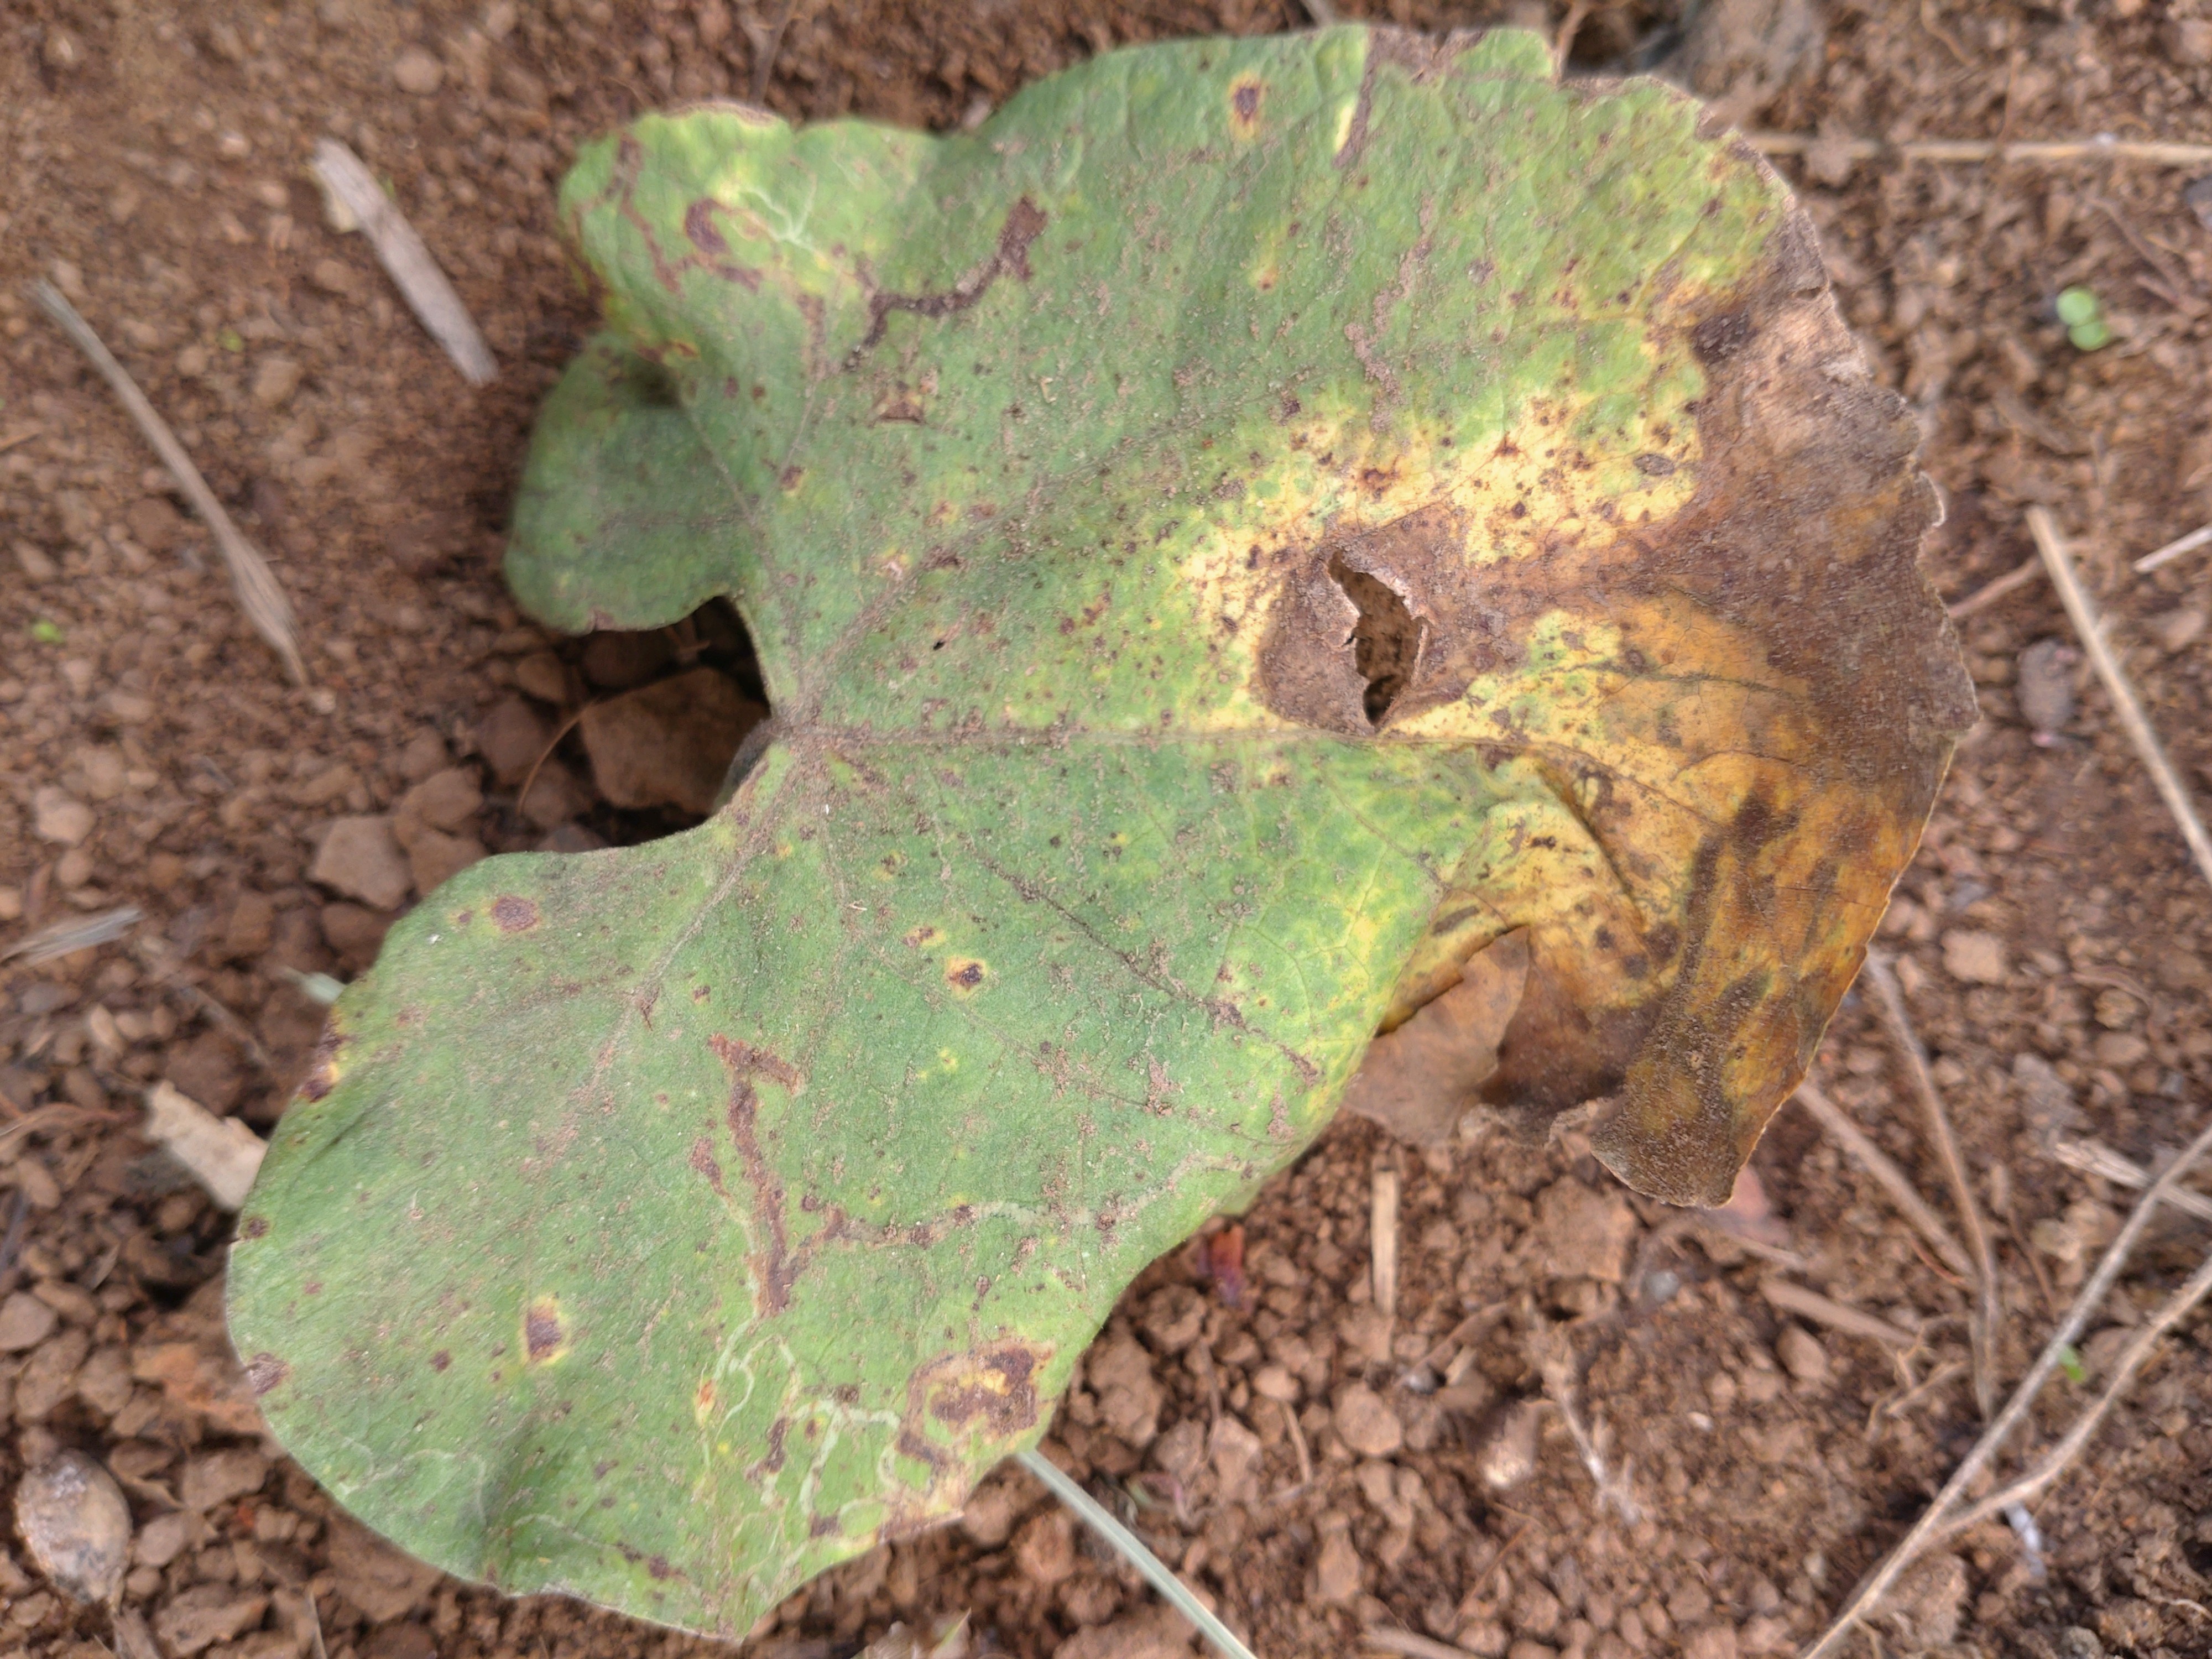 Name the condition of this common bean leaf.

rust
